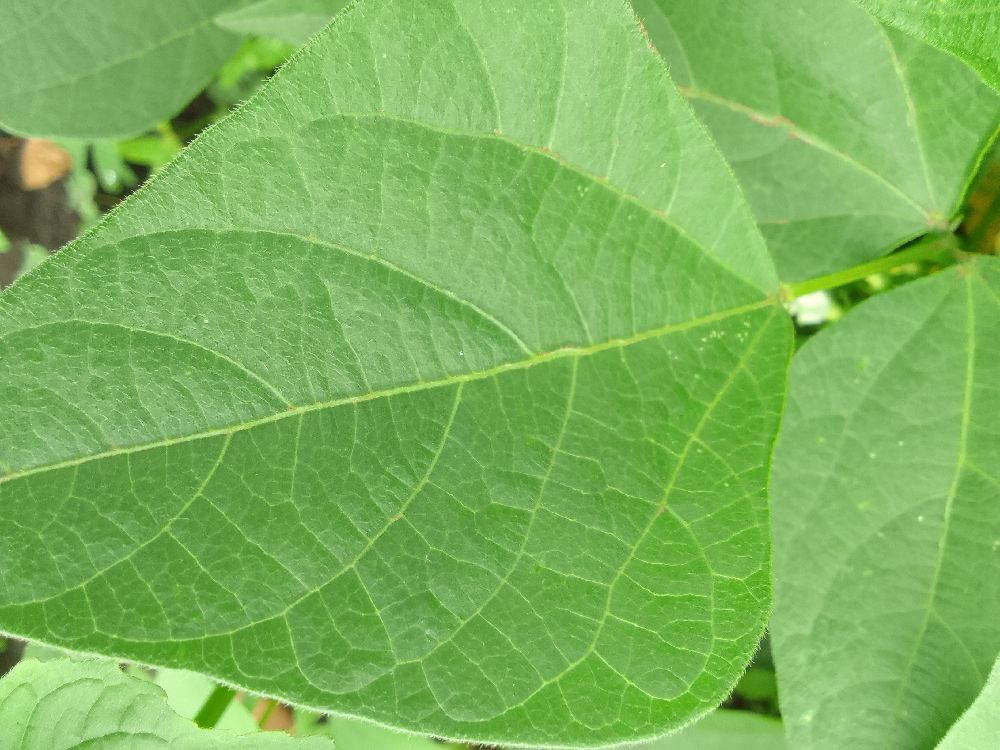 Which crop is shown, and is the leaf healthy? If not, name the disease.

common bean, healthy
